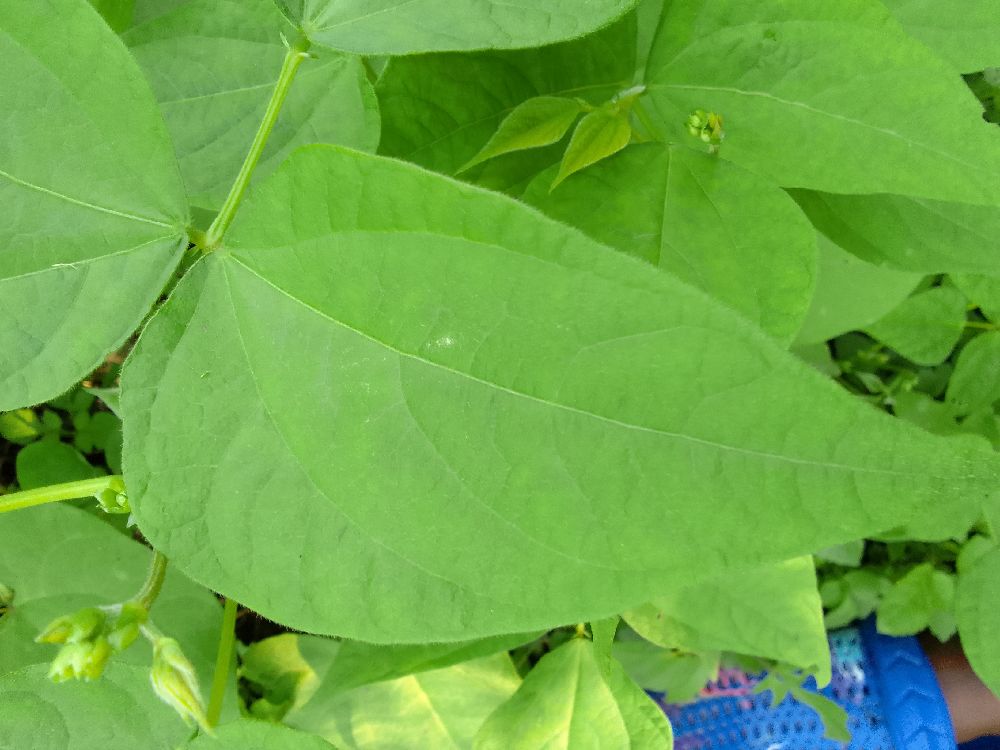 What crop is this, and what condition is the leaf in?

common bean, healthy
